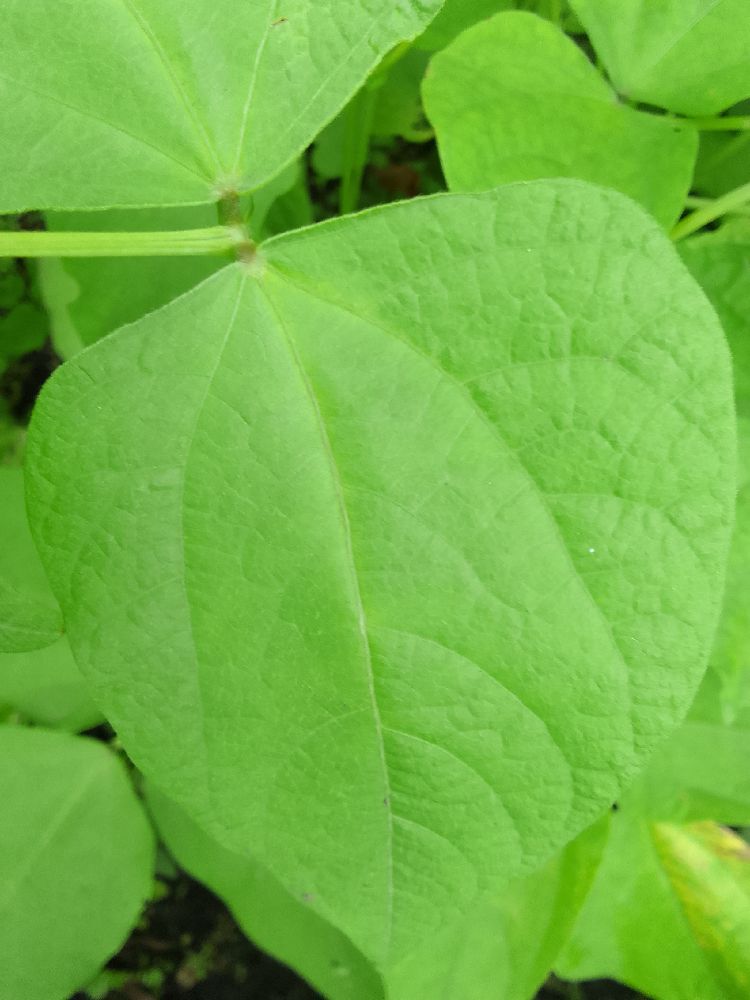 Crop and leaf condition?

common bean, healthy
